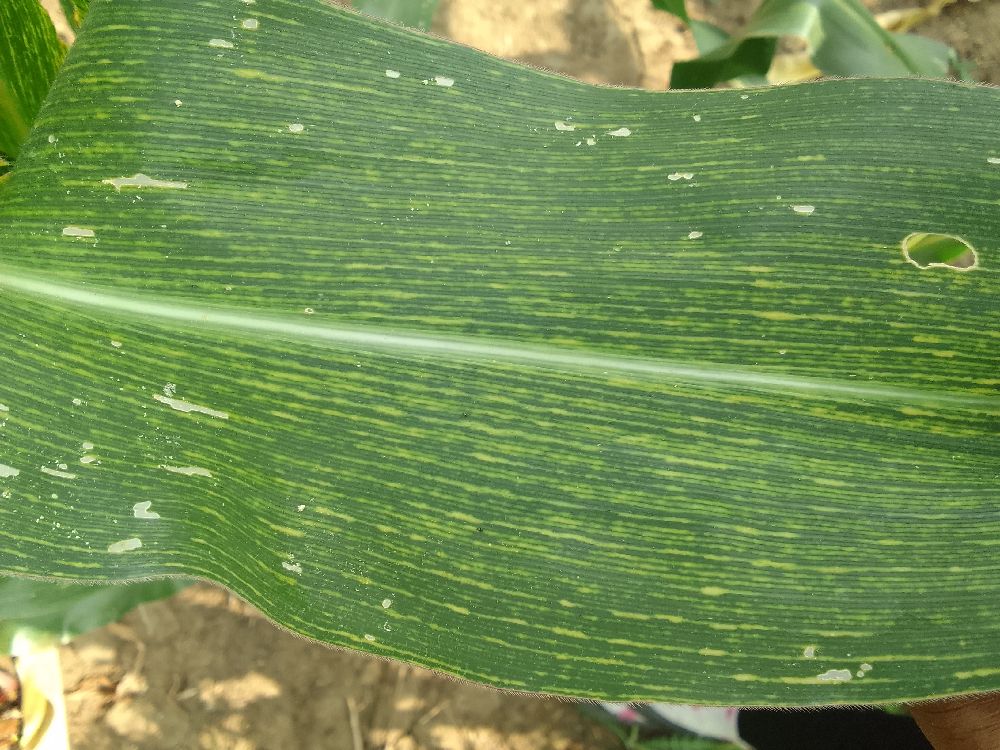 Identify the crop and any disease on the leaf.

maize, maize streak virus
